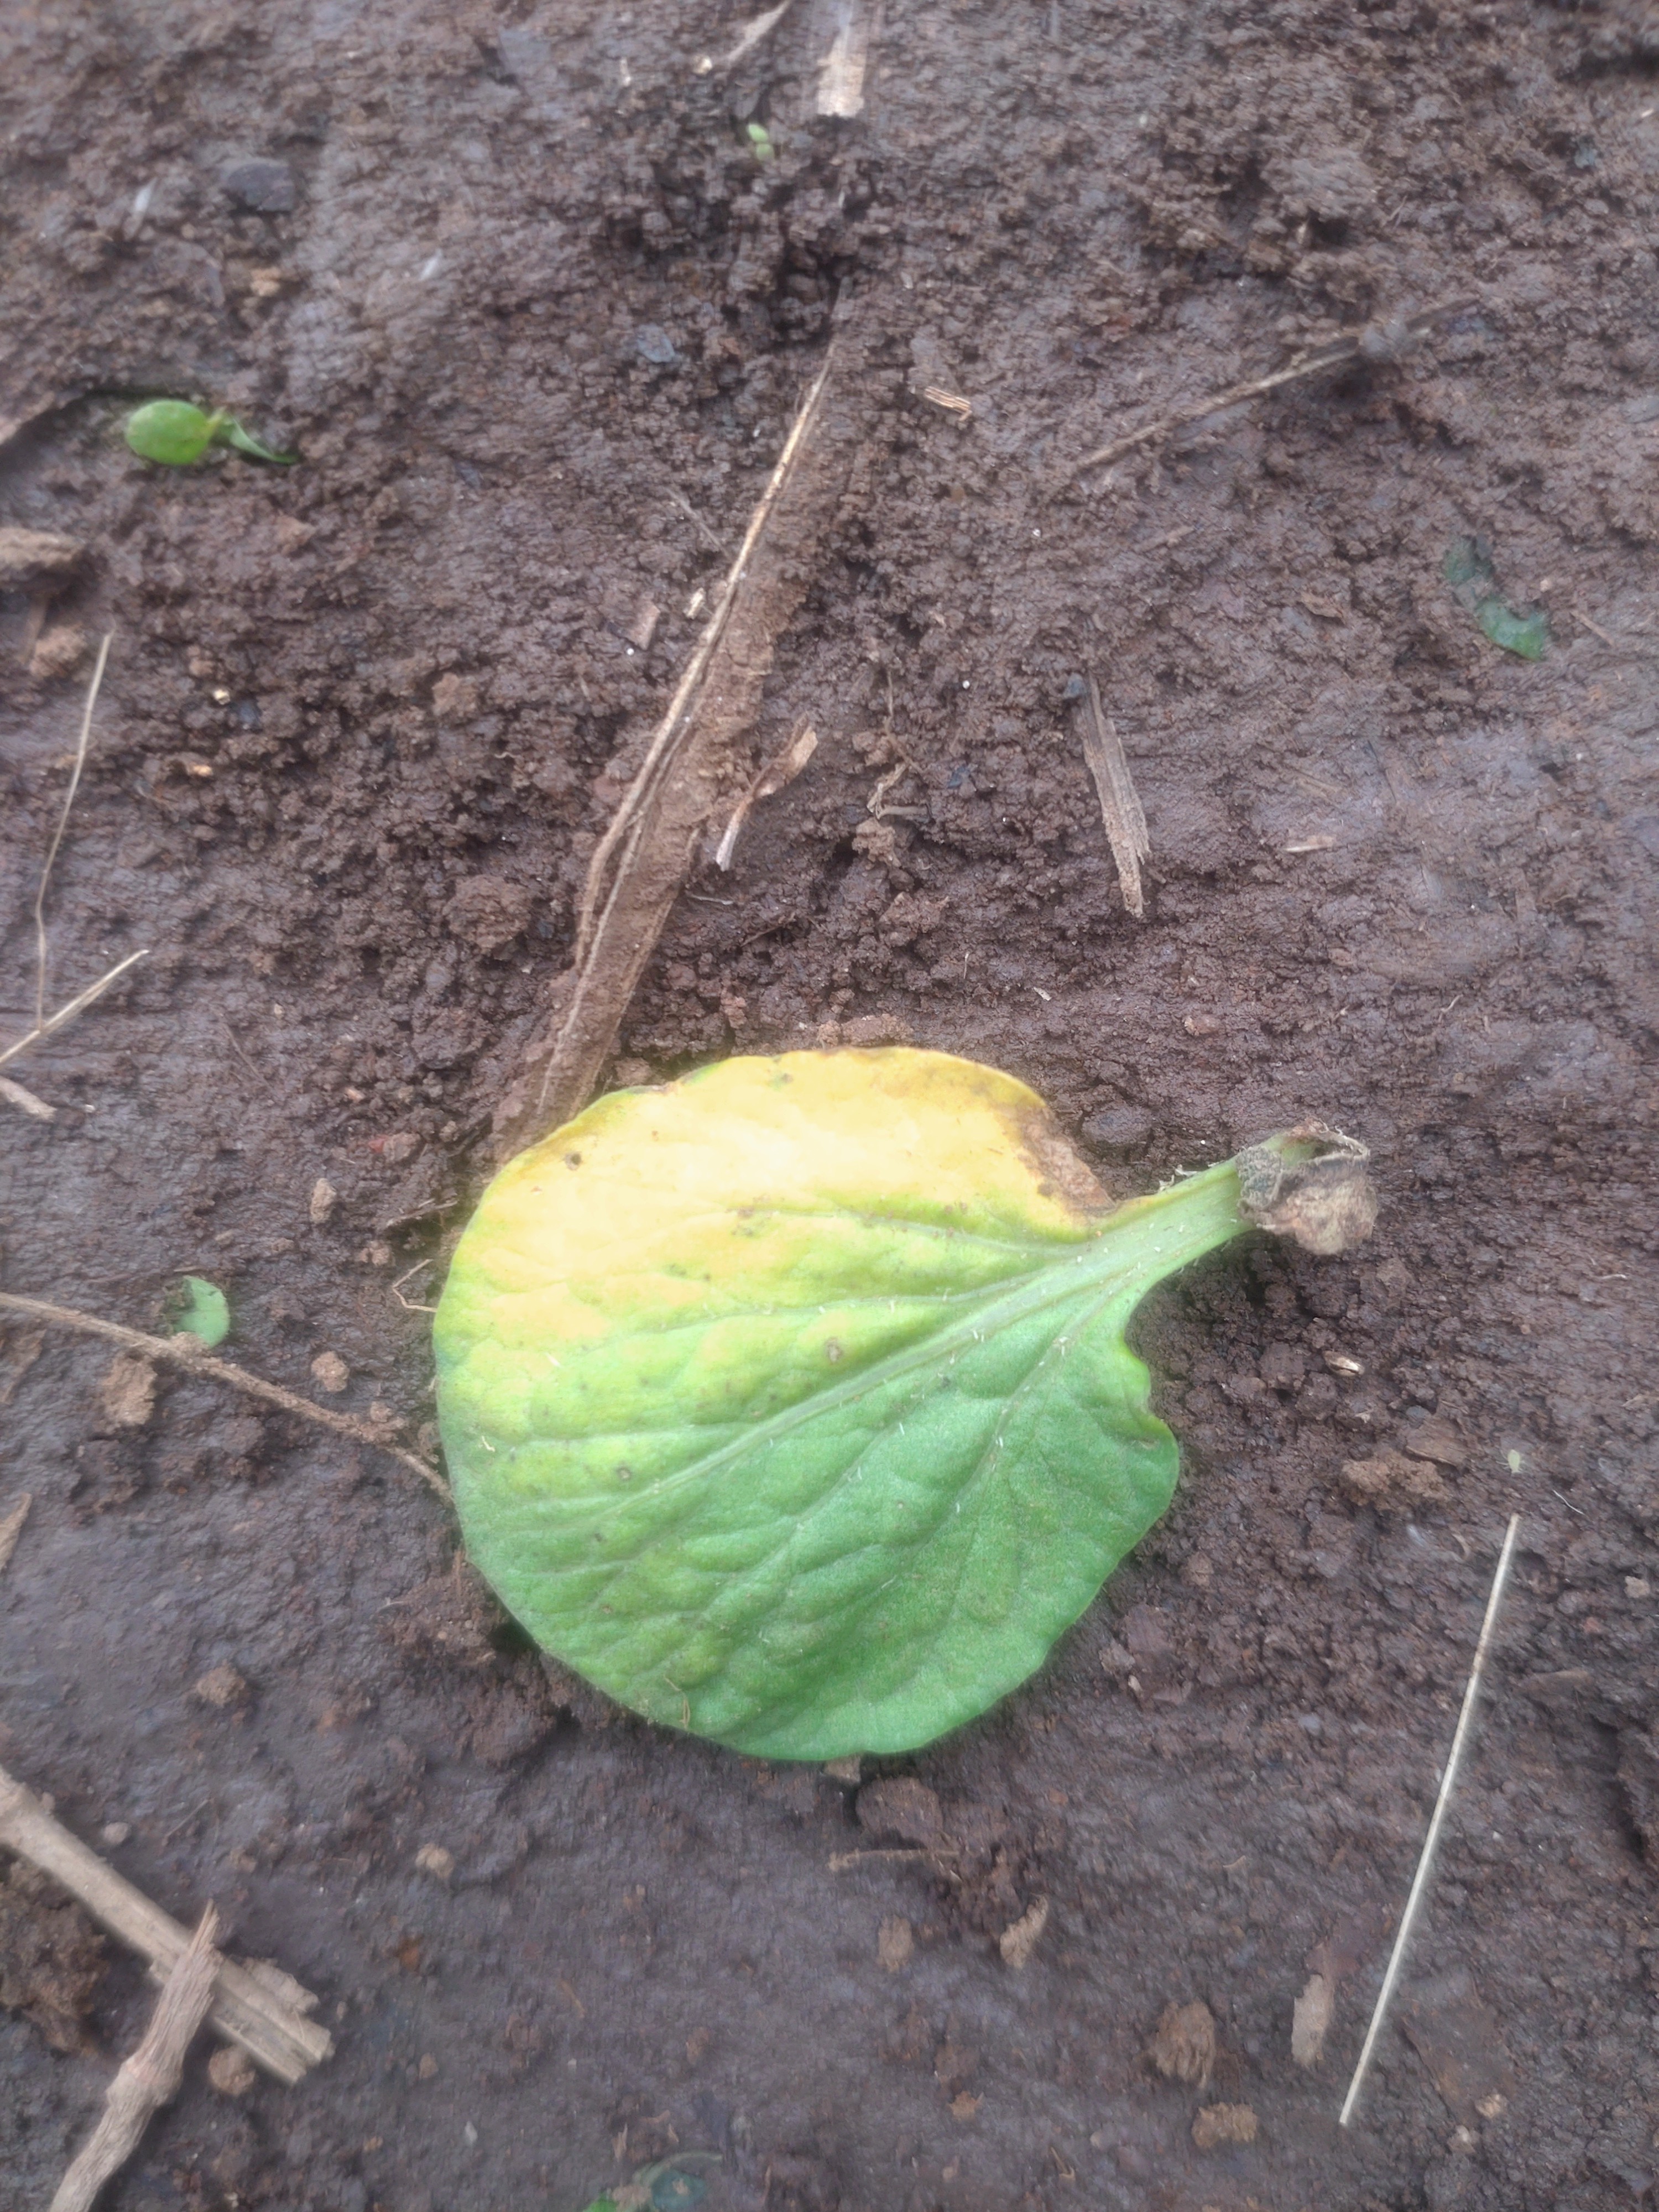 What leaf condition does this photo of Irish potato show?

late blight
